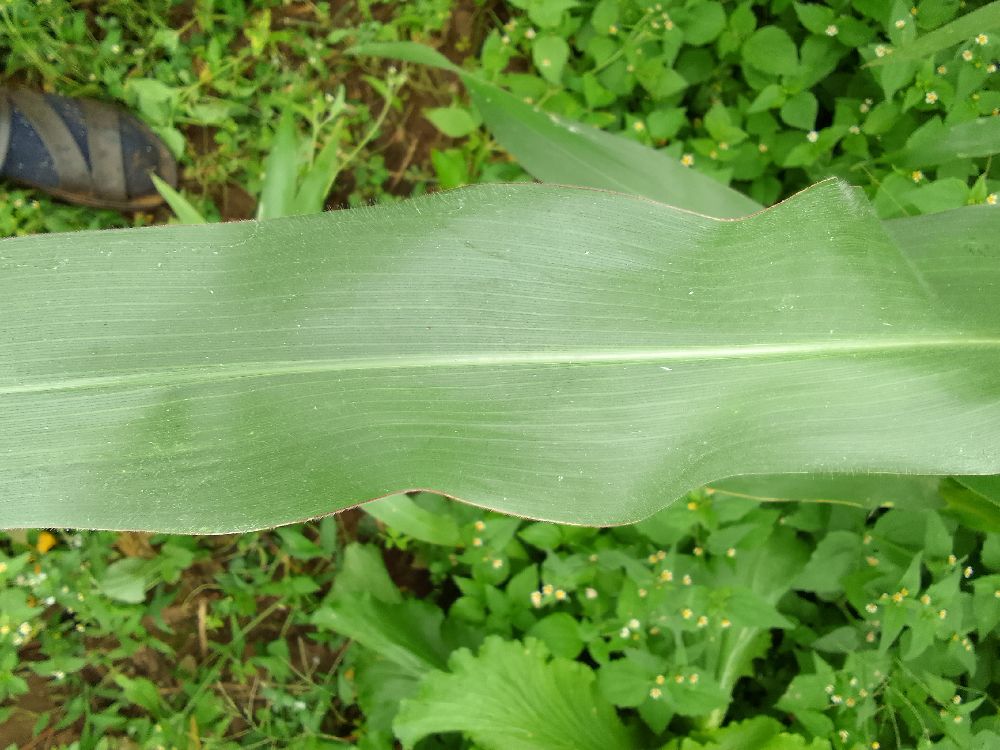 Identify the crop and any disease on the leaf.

maize, healthy
